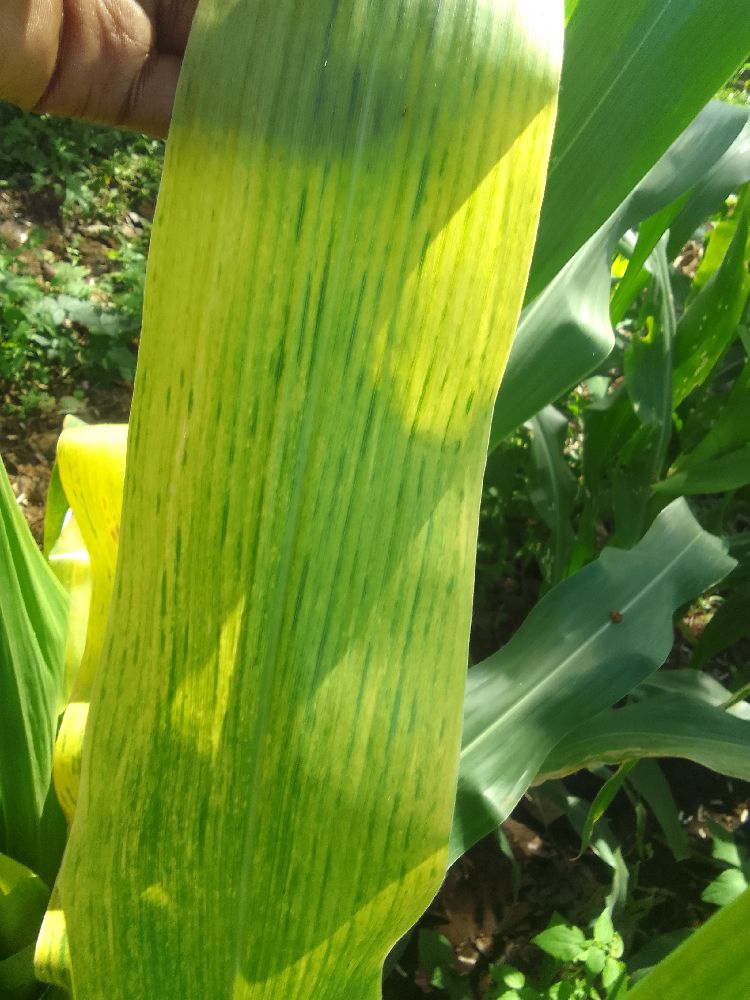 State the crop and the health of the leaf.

maize, maize lethal necrosis
